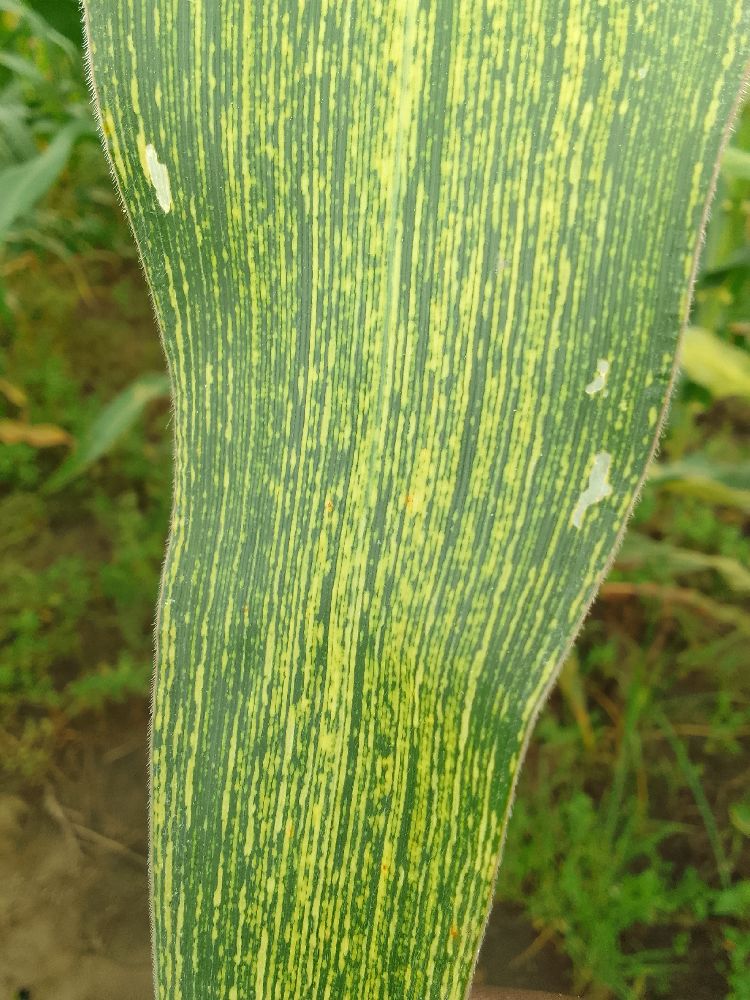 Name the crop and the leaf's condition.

maize, maize streak virus
